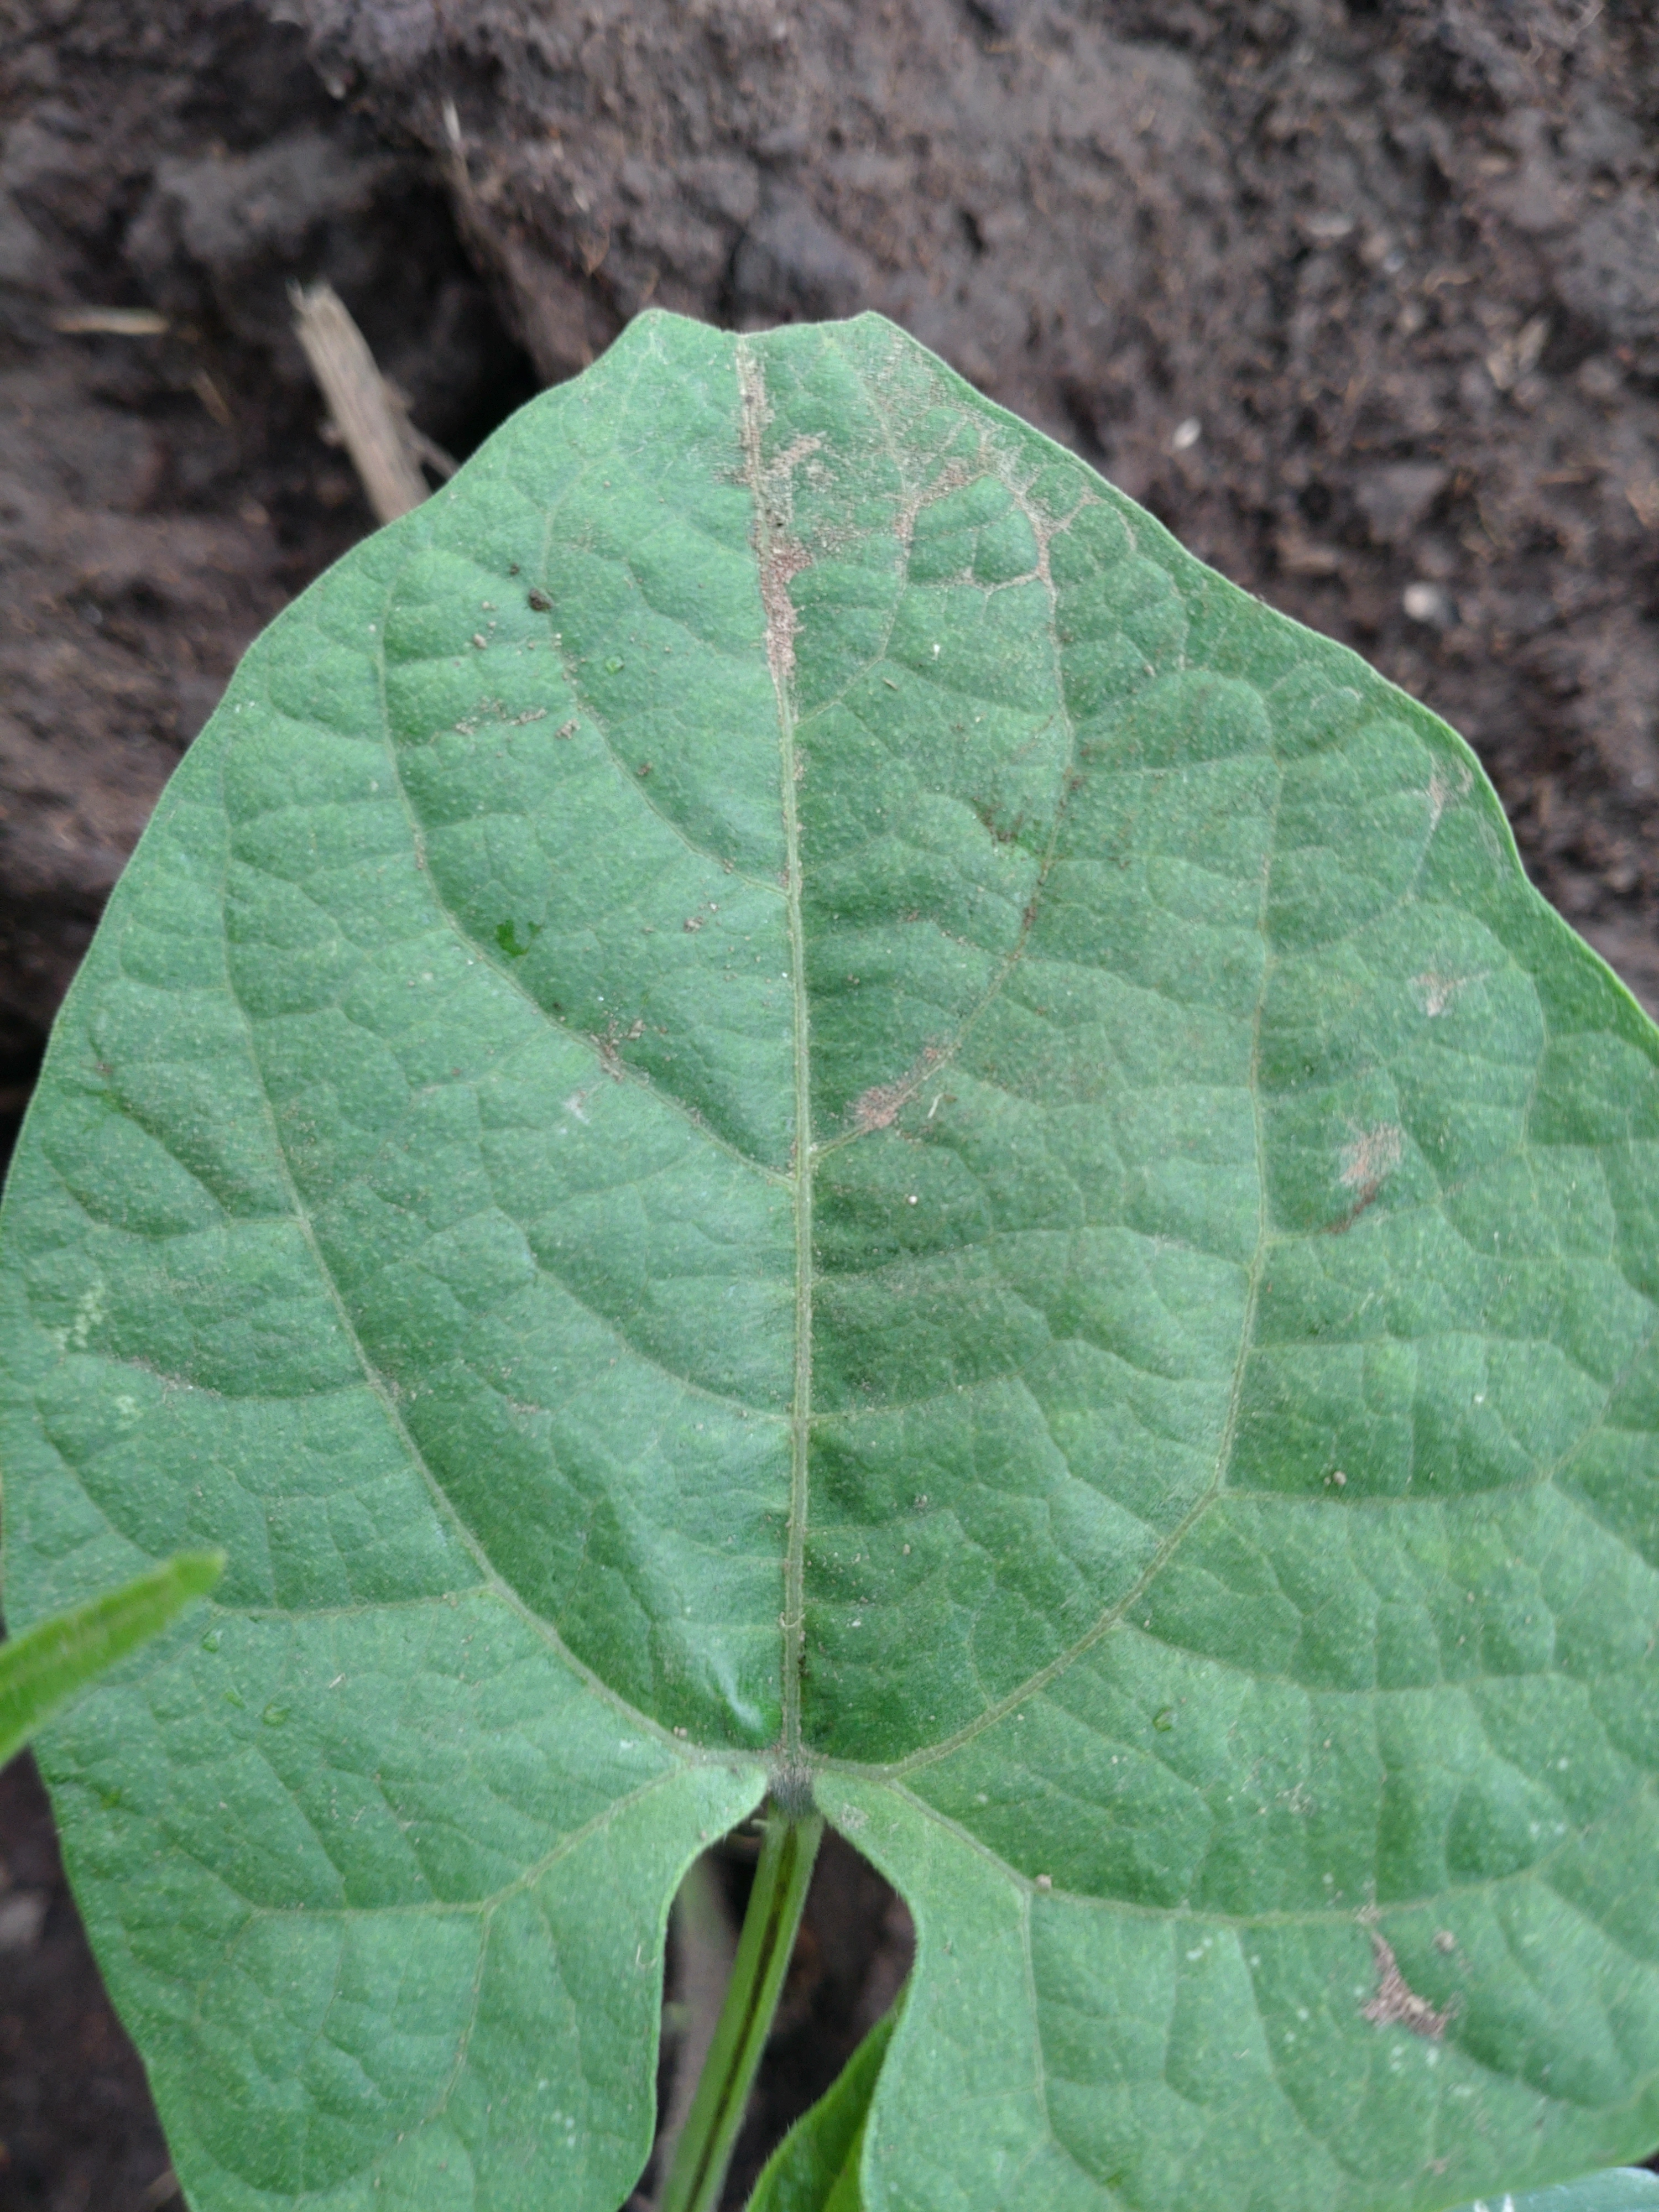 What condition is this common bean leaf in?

healthy
